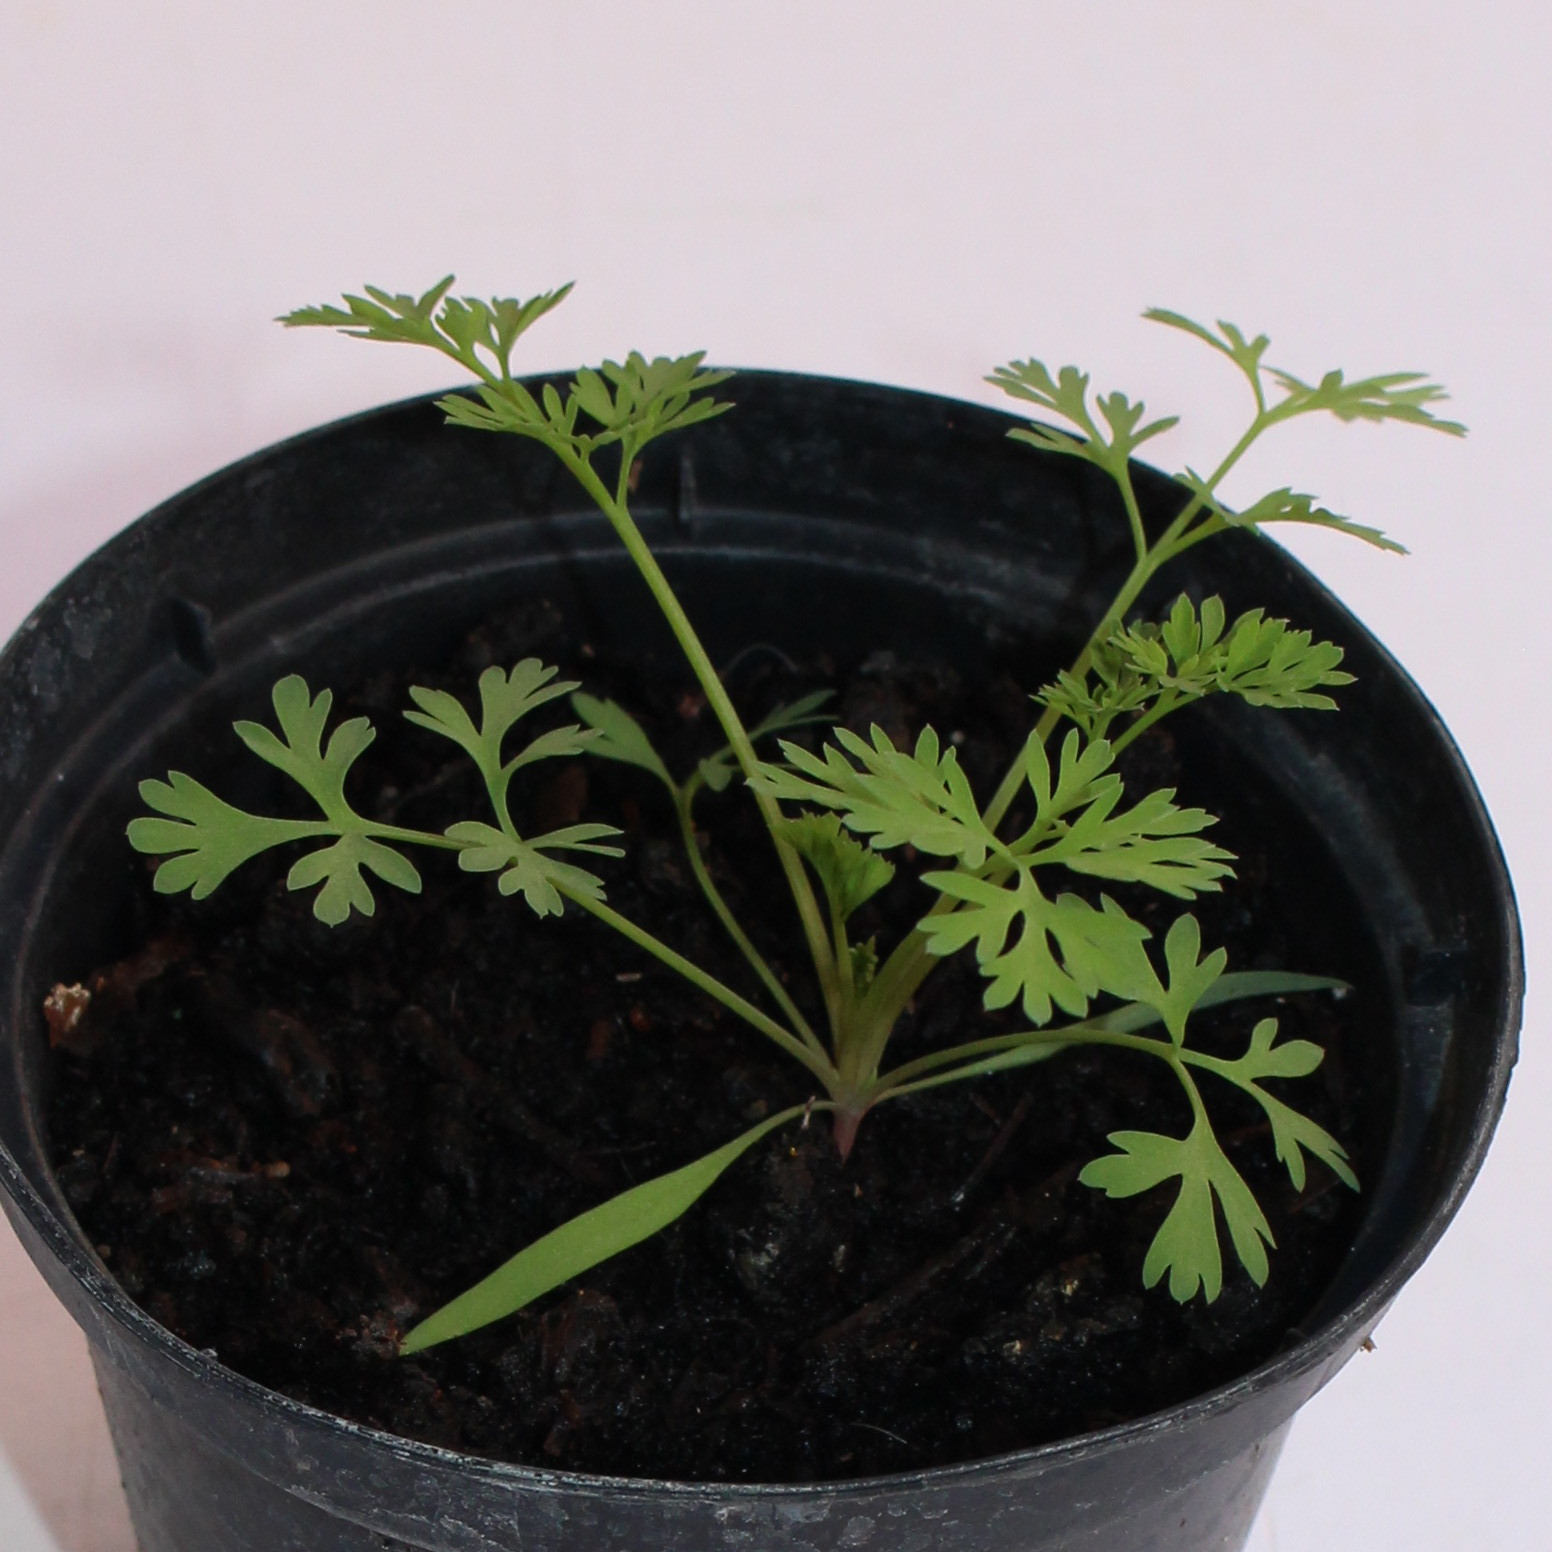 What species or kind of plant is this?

Fumaria officinalis
